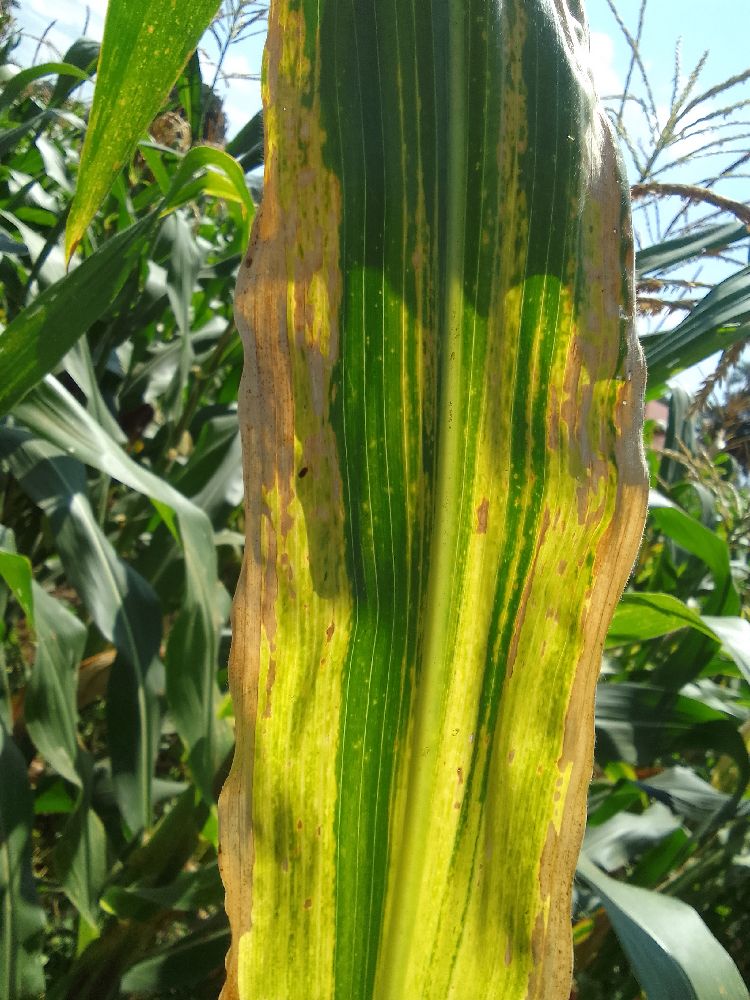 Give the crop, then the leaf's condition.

maize, maize lethal necrosis
